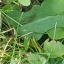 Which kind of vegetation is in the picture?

structured weed
